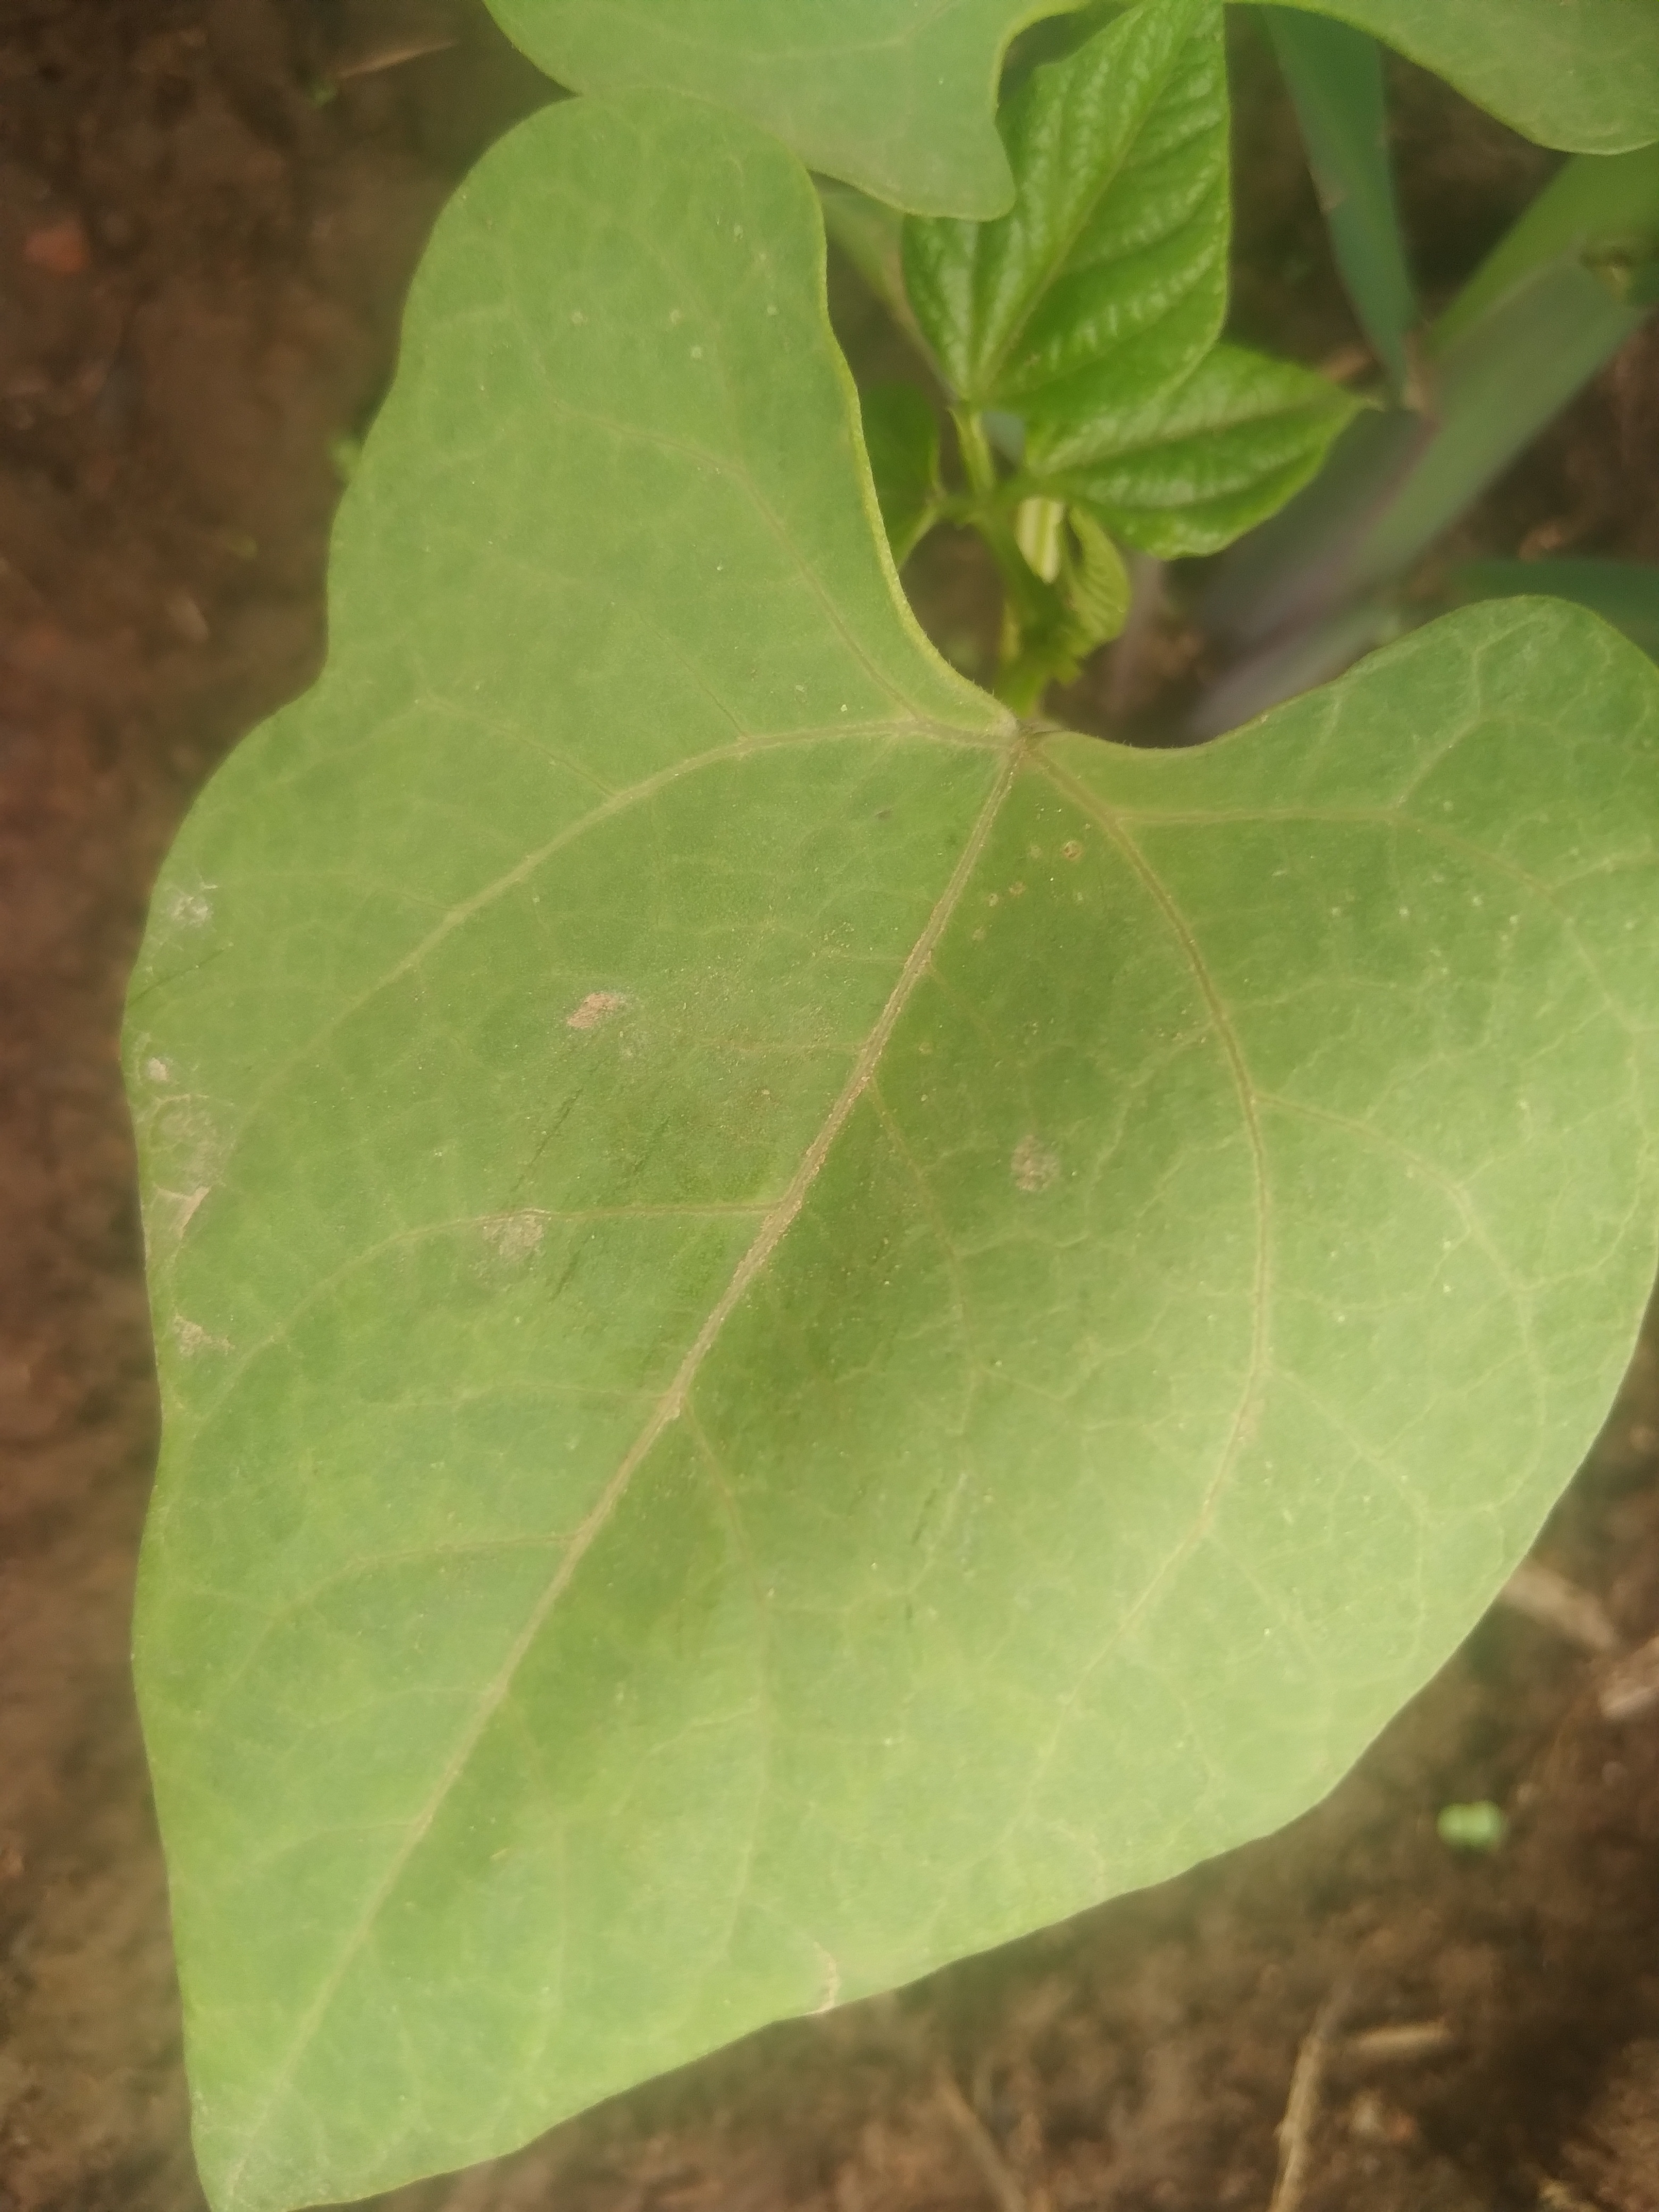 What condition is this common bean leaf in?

healthy
